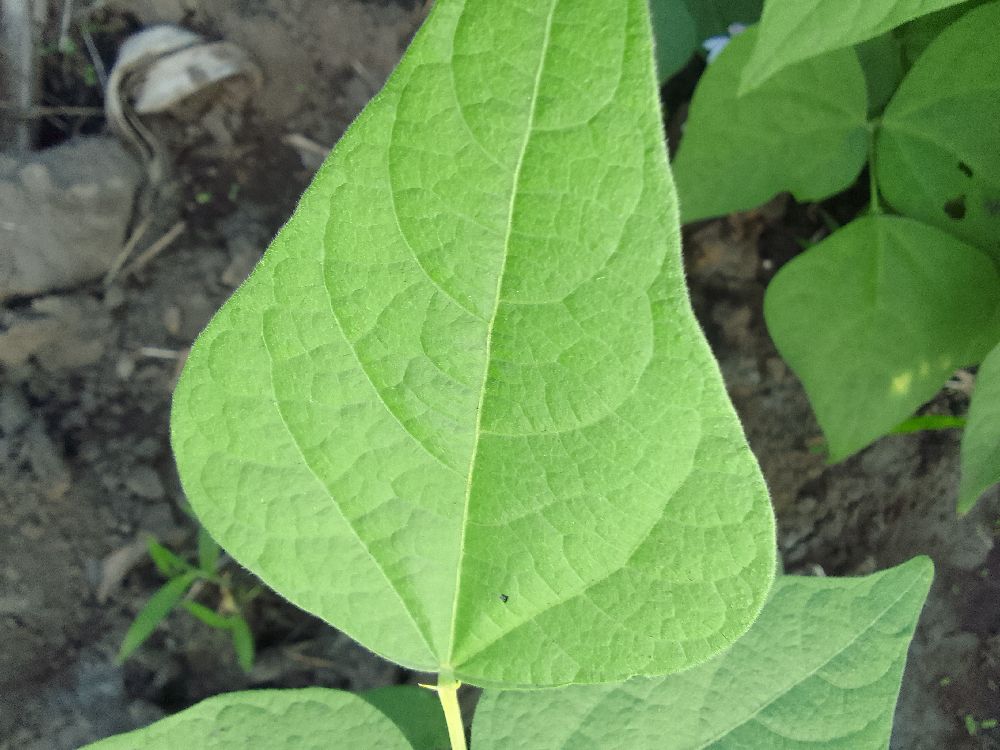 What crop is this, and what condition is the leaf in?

common bean, healthy
